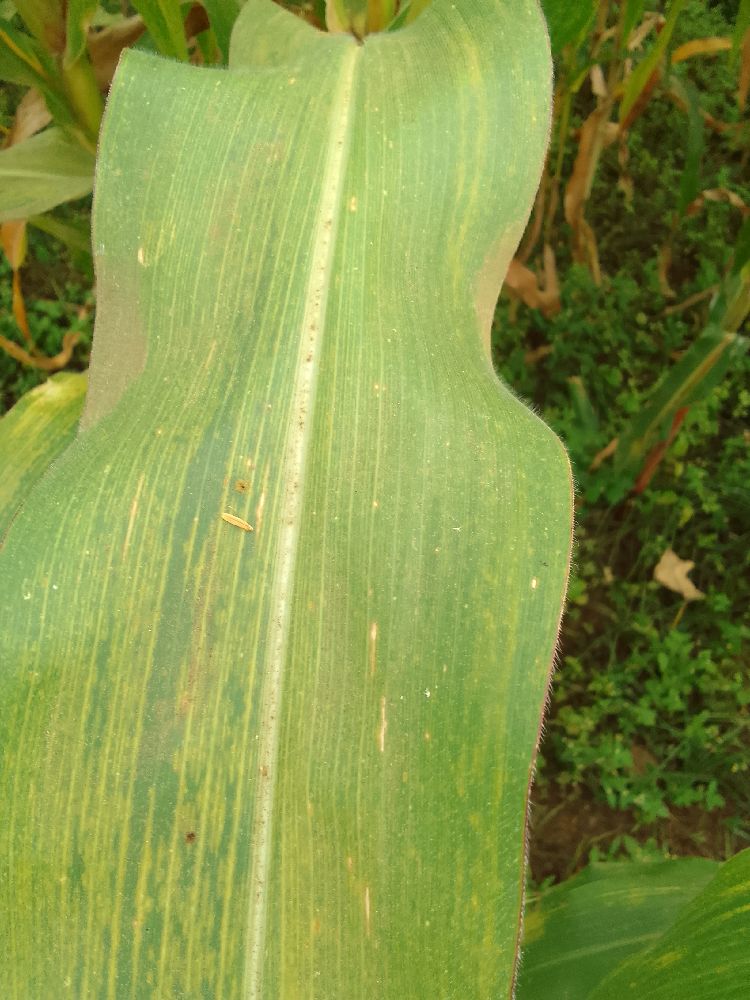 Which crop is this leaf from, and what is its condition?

maize, maize lethal necrosis
